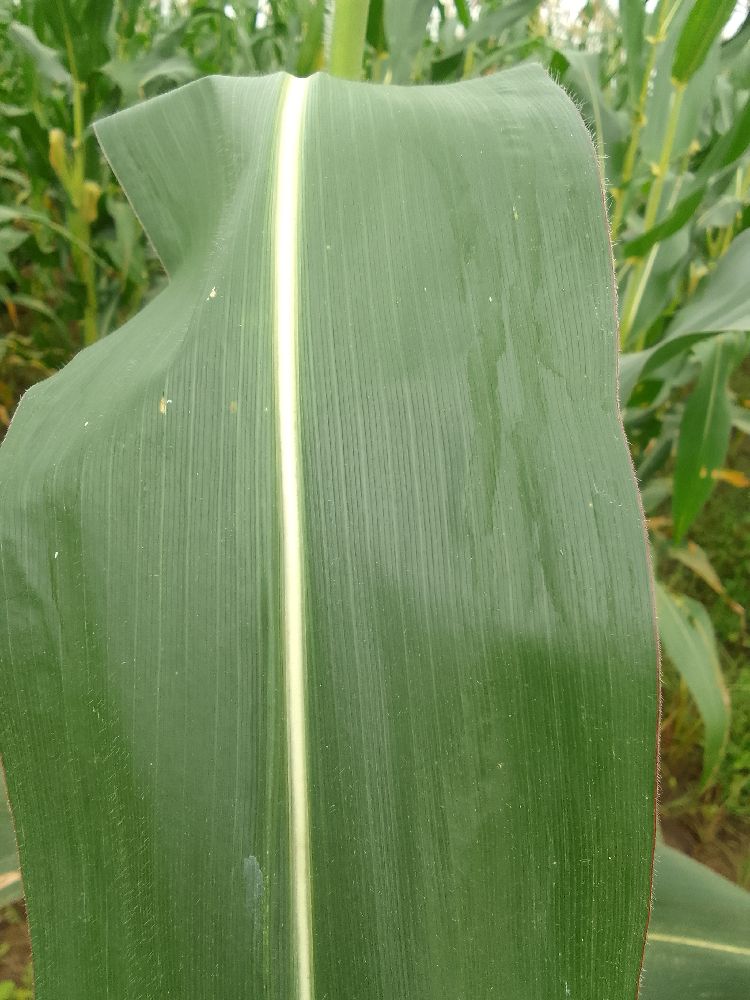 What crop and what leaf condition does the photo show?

maize, healthy
